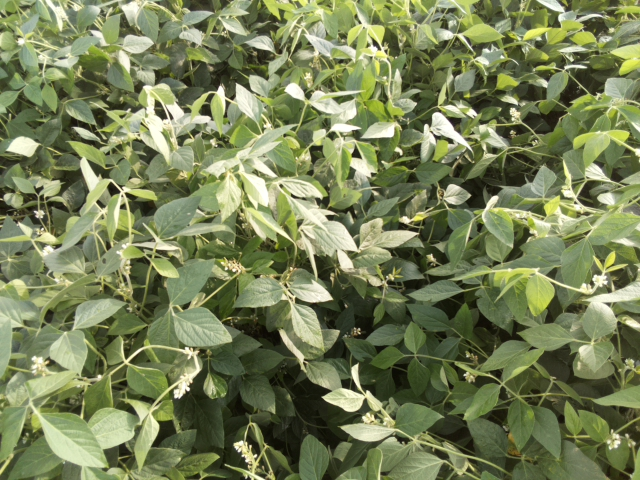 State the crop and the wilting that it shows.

soybean, leaves with no wilting
